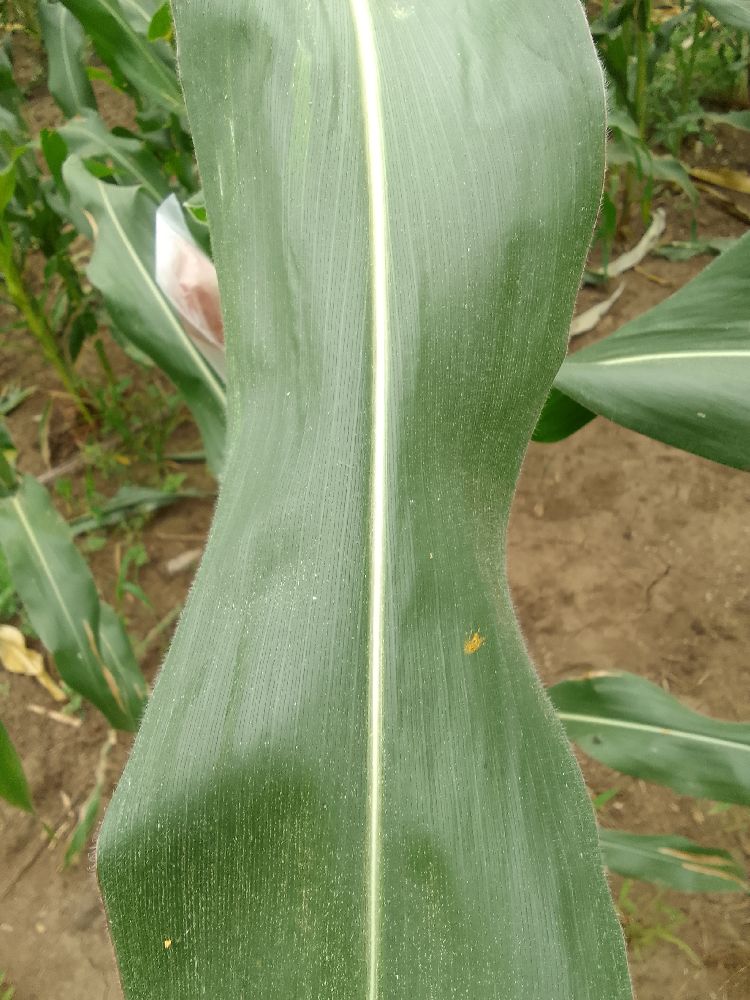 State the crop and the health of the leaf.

maize, healthy
